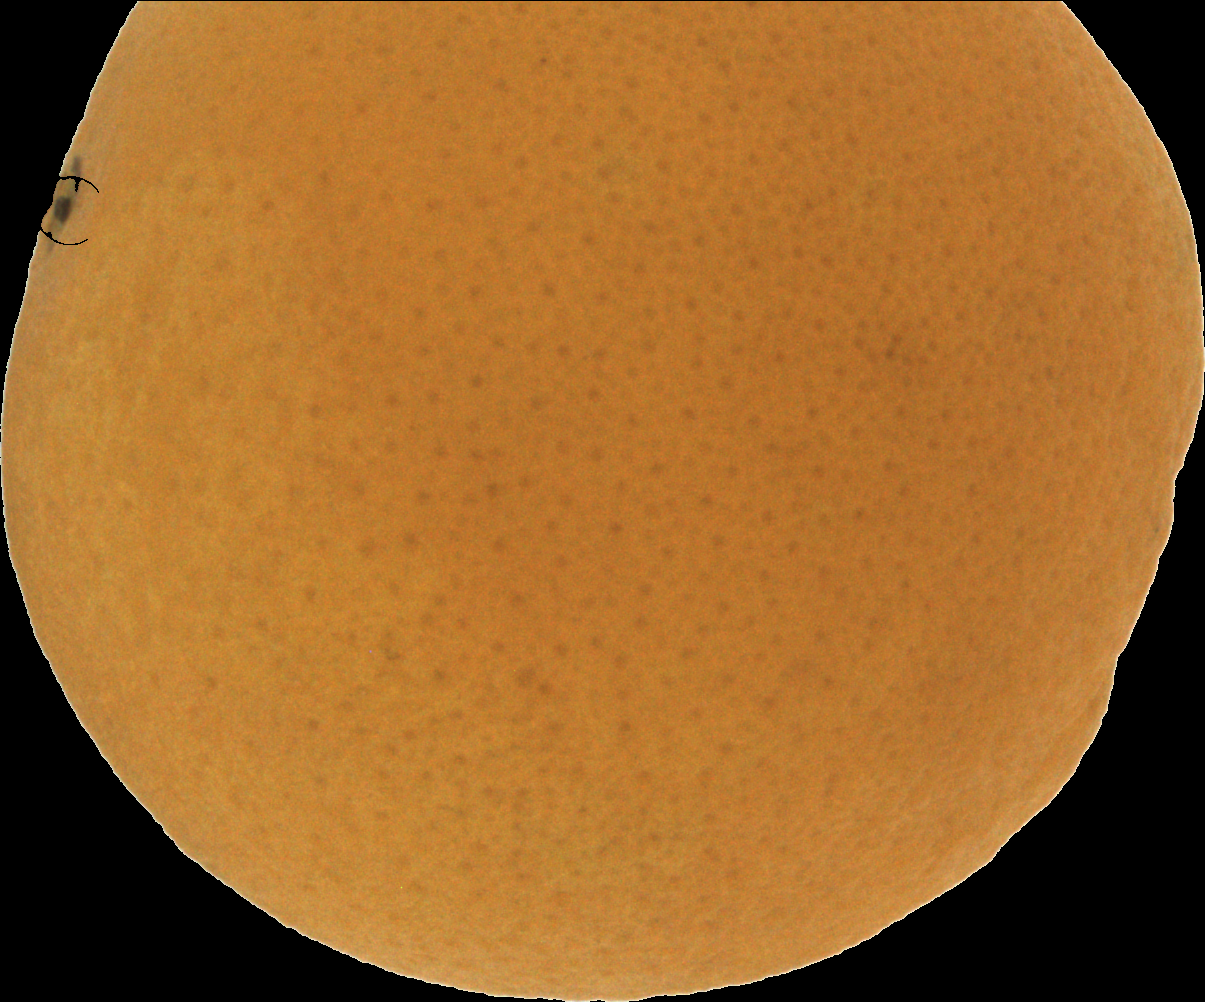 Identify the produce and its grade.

orange, good
